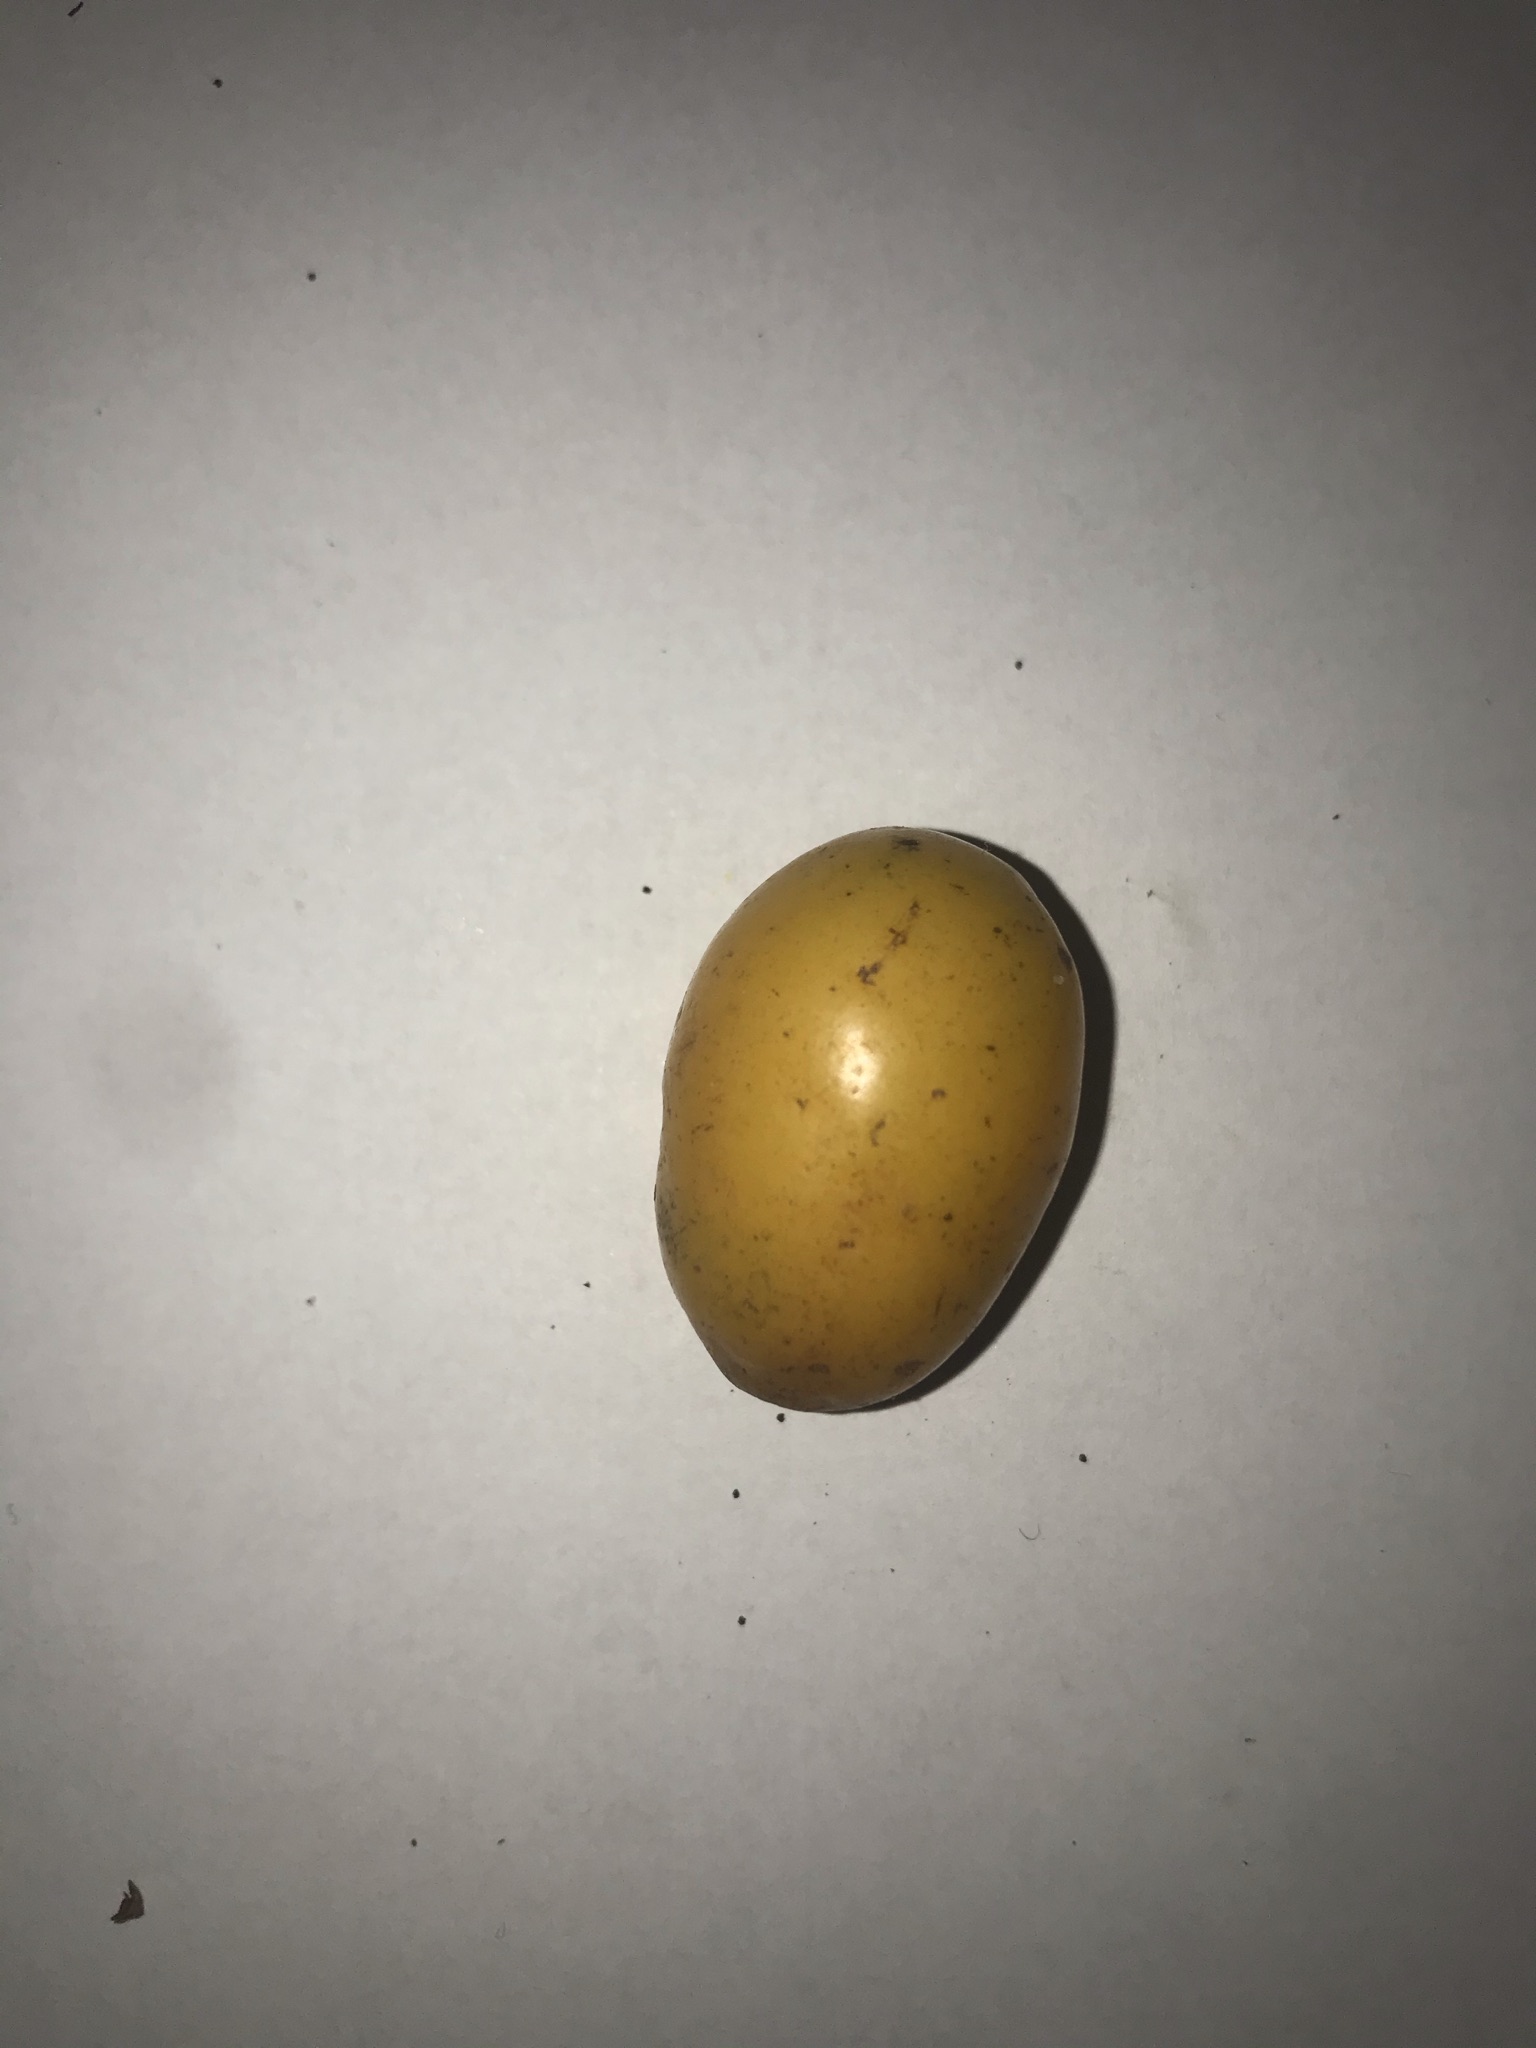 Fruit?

siriguela
